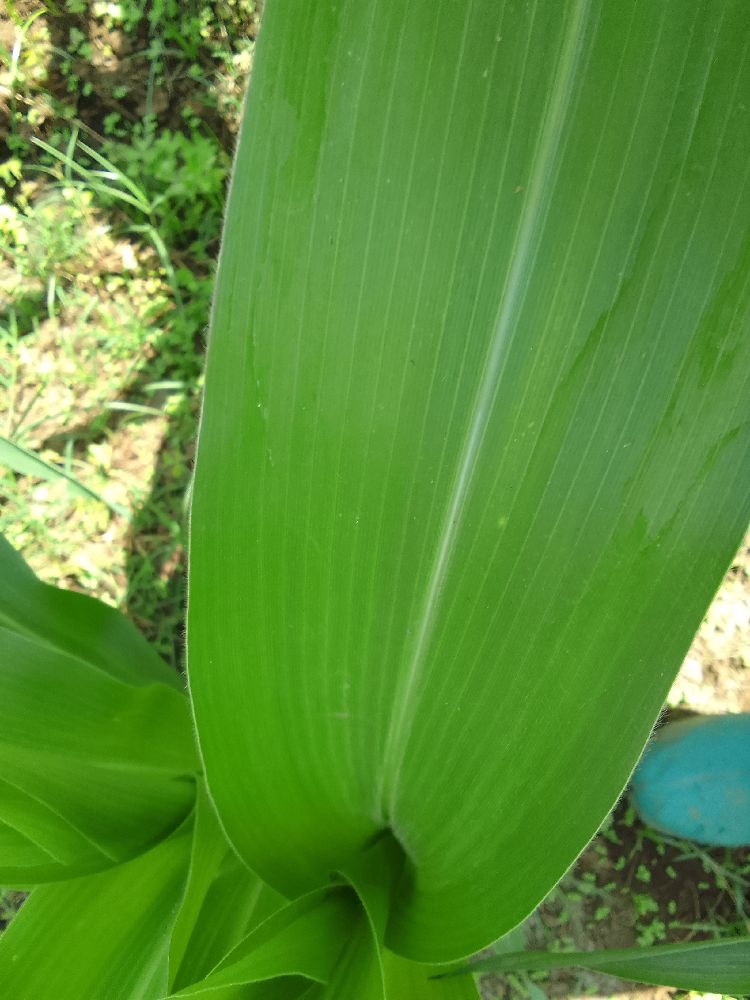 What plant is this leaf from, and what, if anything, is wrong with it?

maize, healthy
